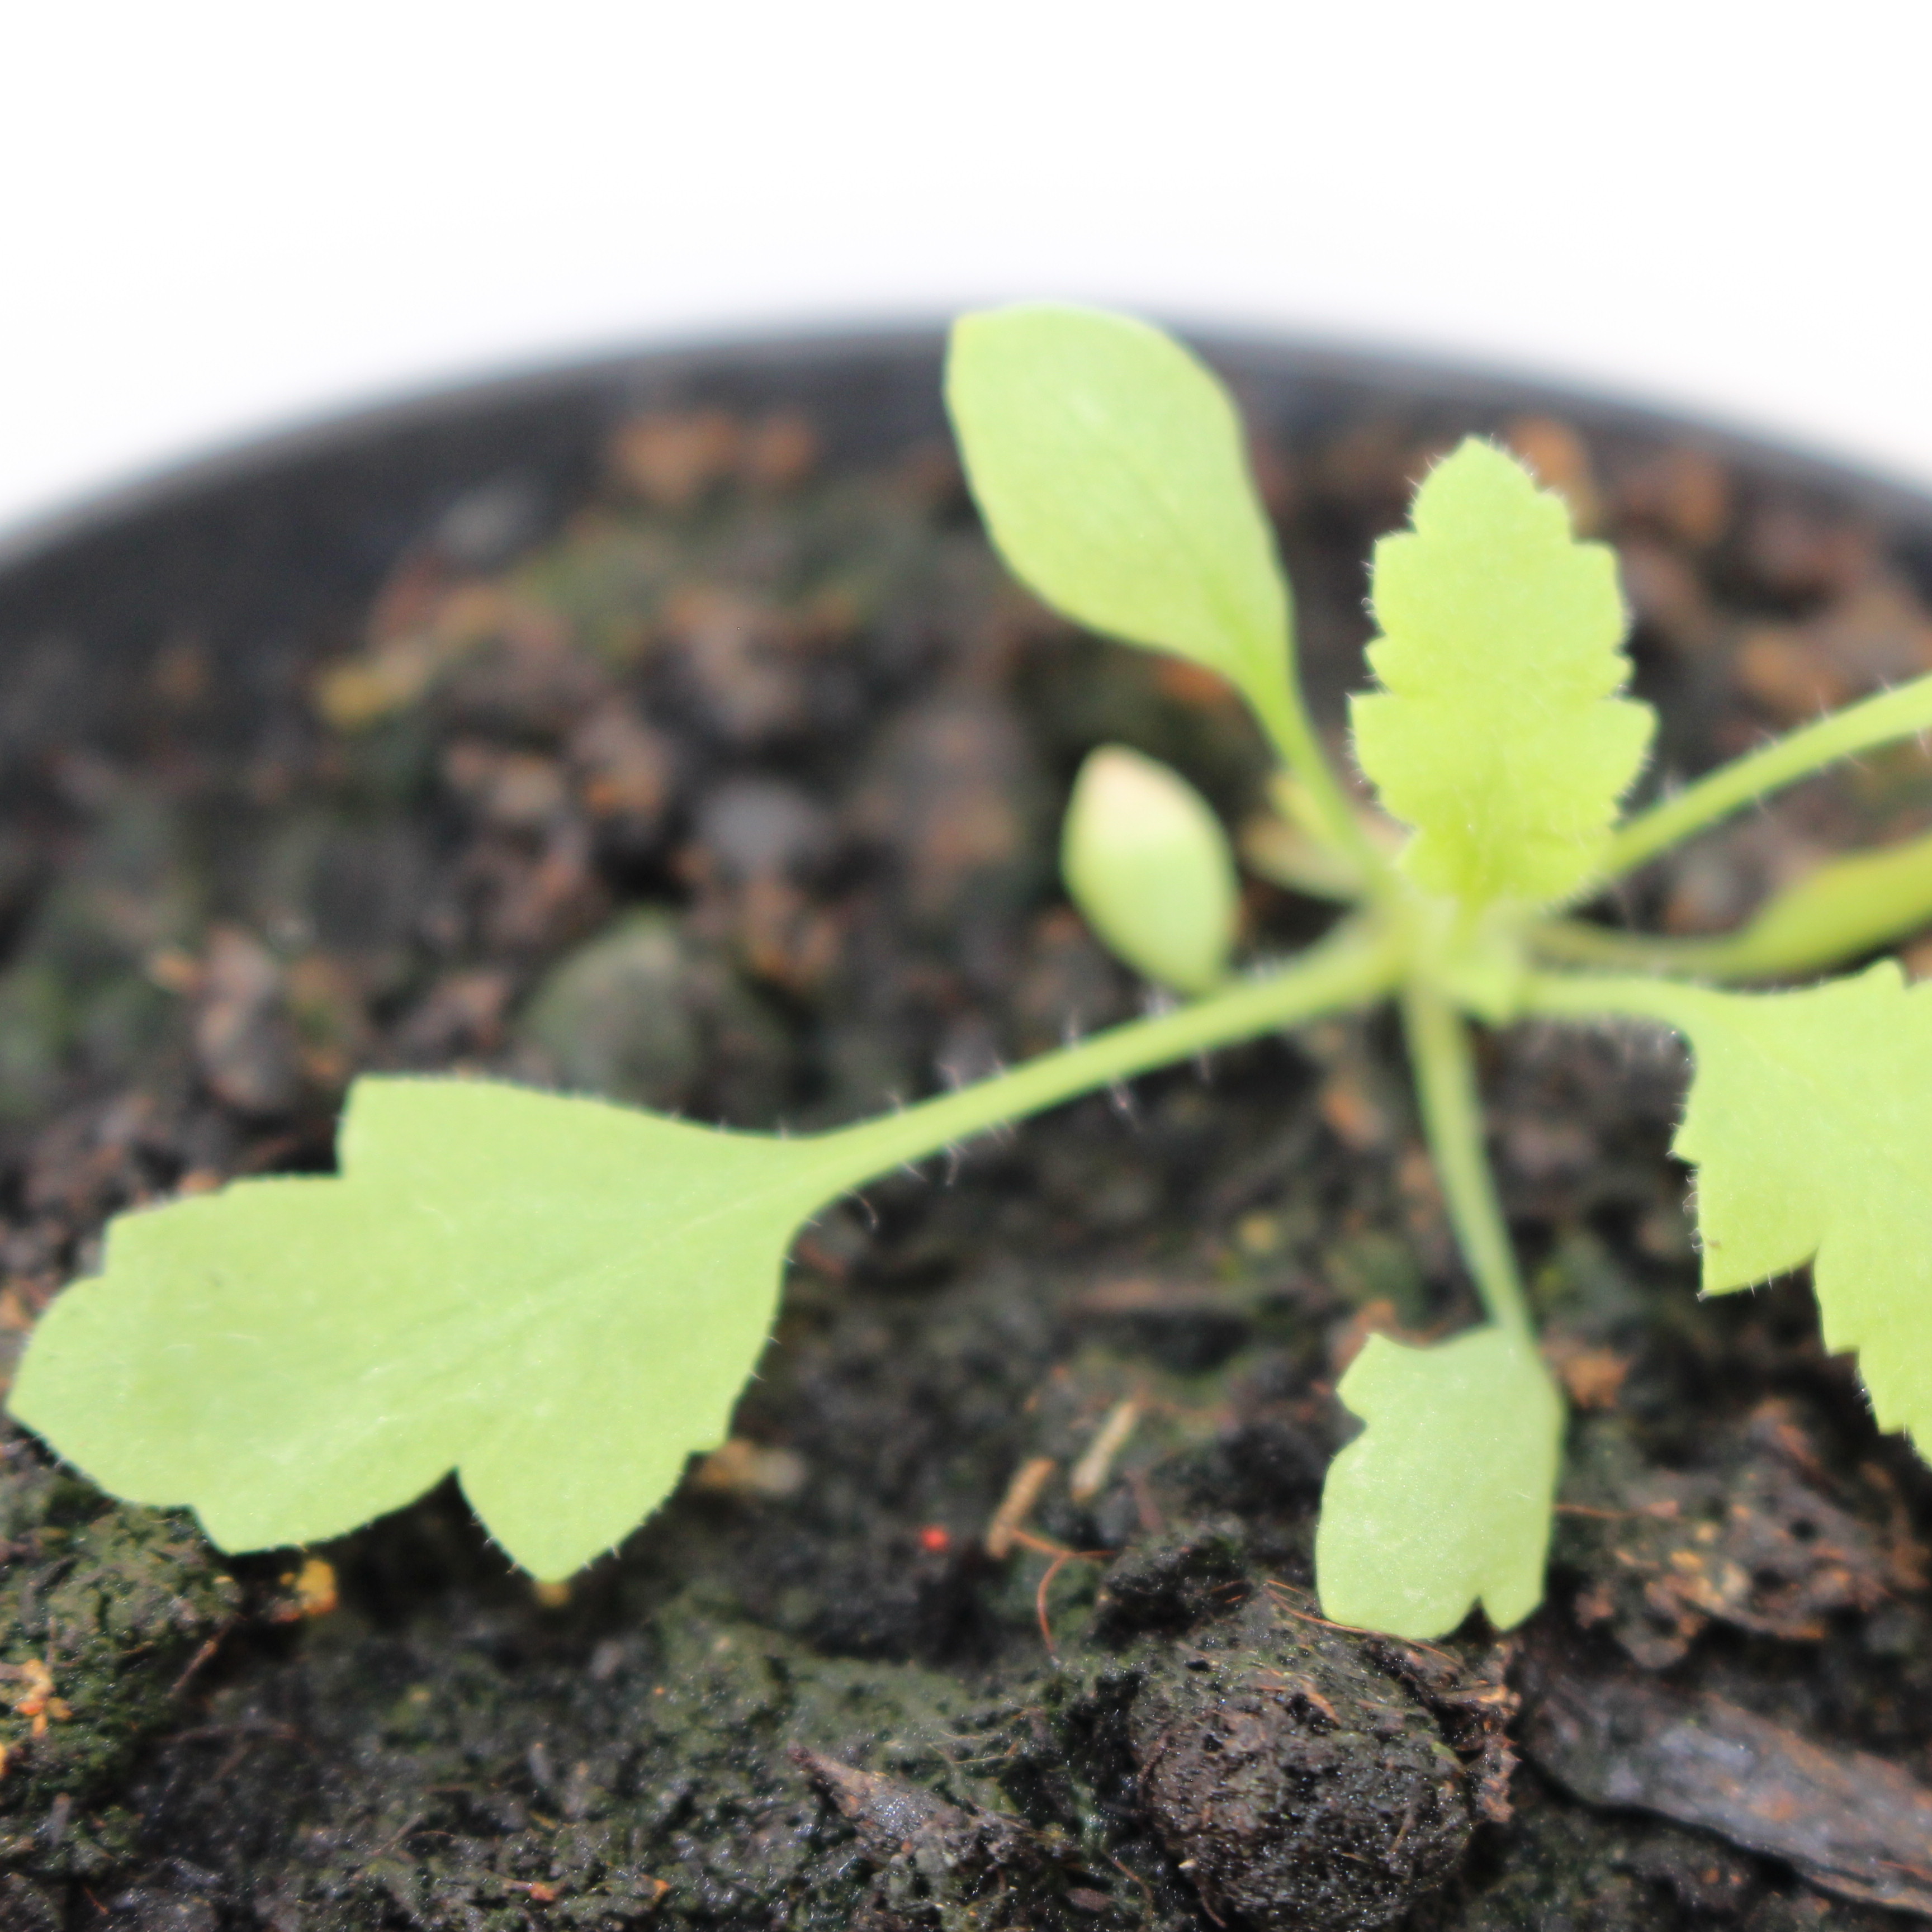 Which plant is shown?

Papaver rhoeas
